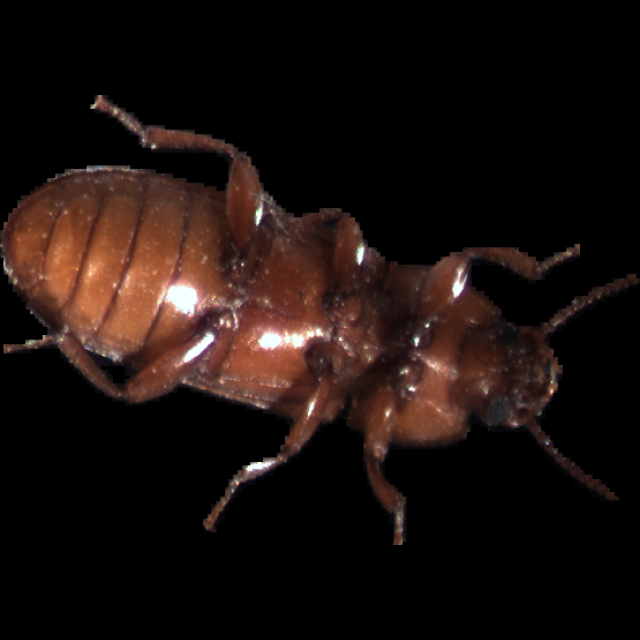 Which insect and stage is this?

mealworm beetle
